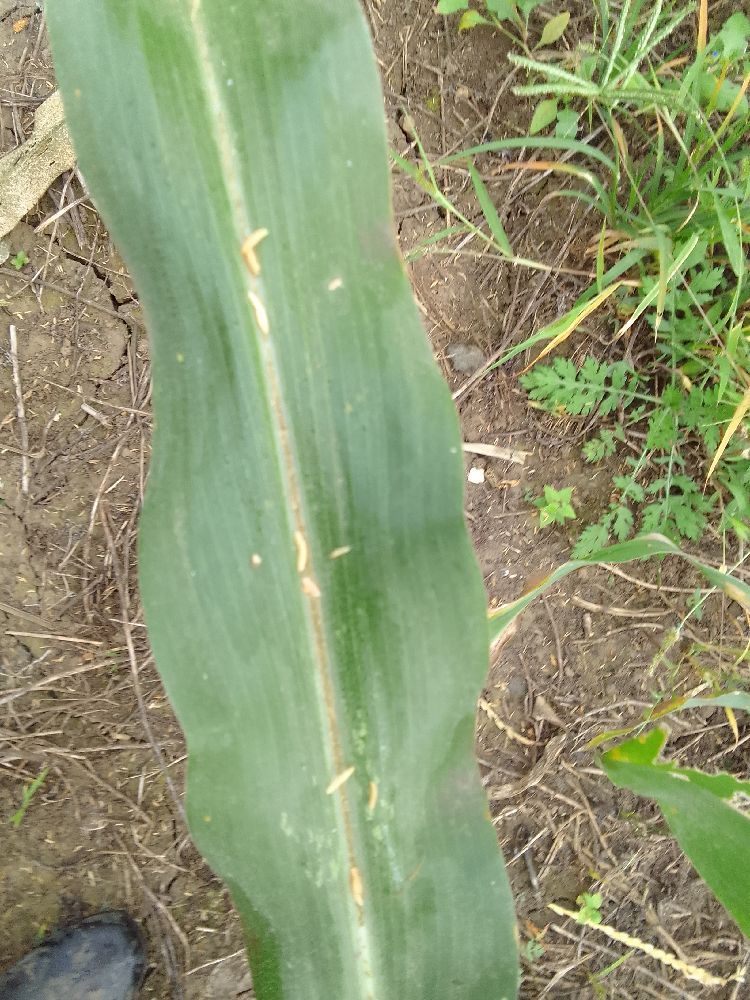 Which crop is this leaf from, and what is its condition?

maize, healthy
